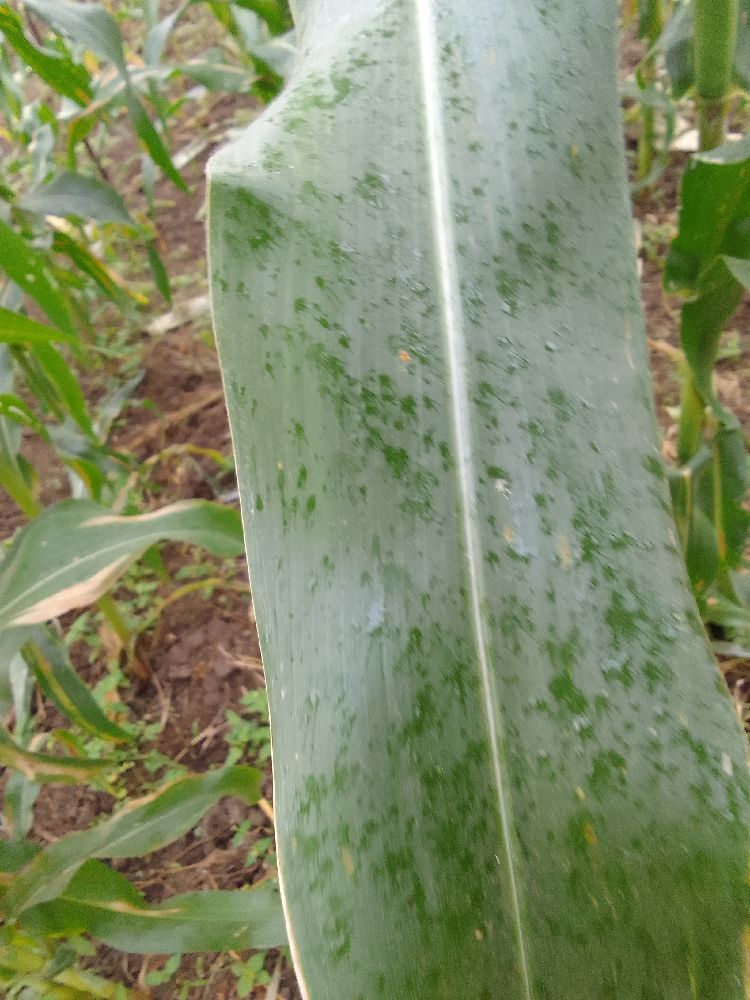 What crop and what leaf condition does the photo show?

maize, healthy
